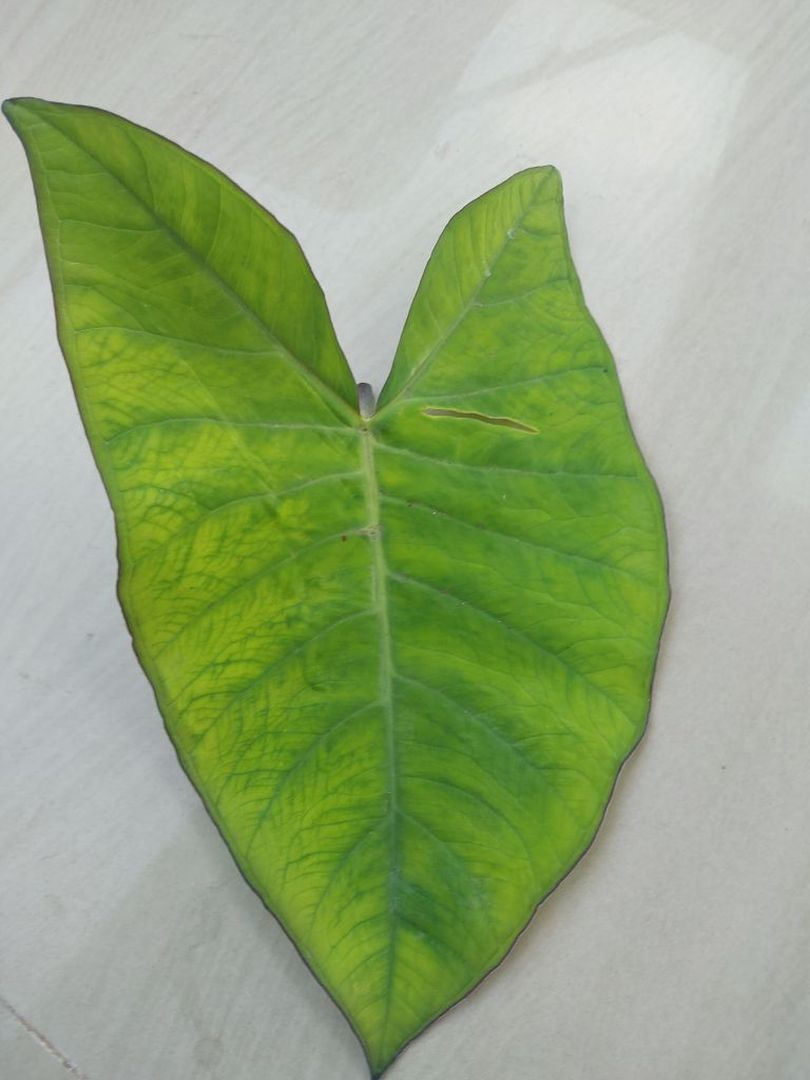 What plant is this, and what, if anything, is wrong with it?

taro, mosaic
